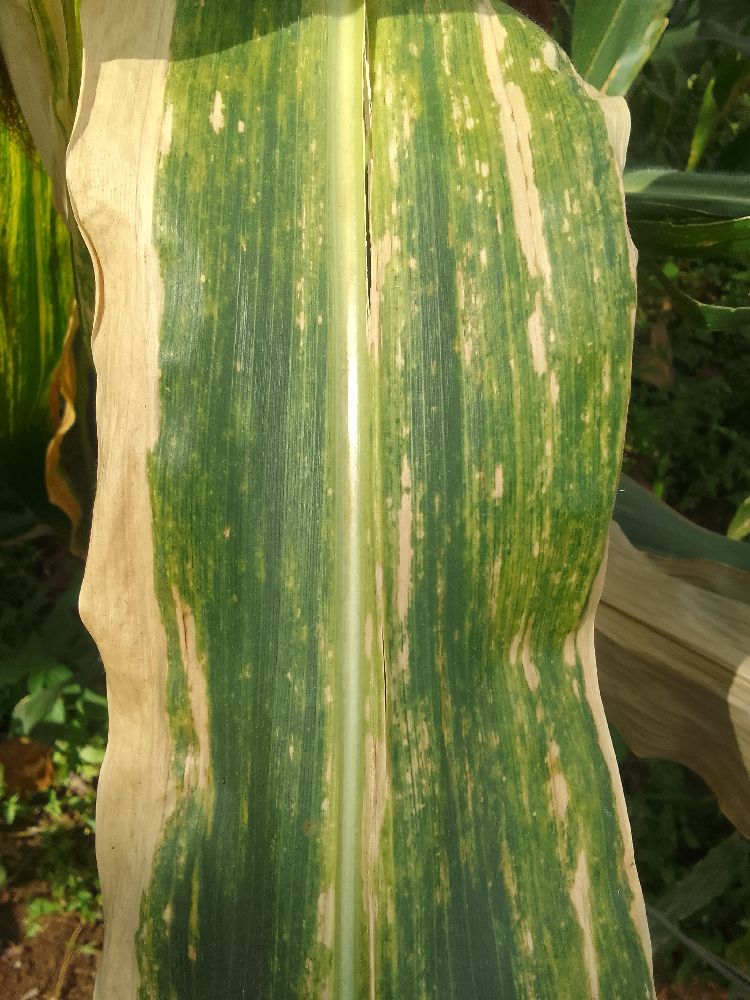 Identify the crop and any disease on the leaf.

maize, maize lethal necrosis
